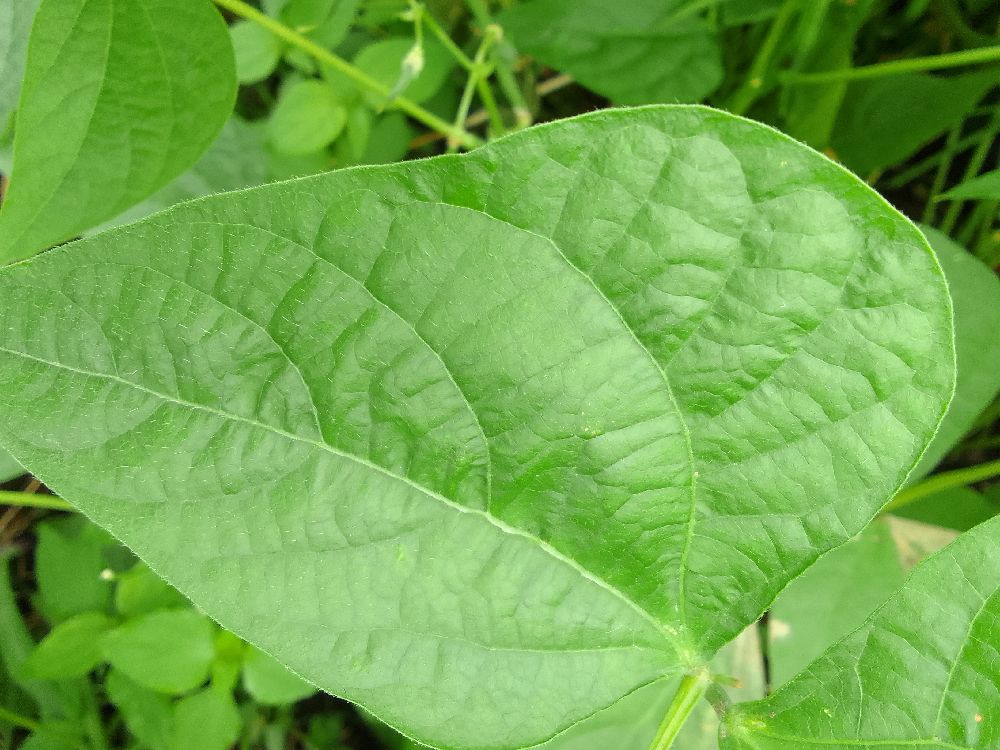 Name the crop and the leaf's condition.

common bean, healthy
